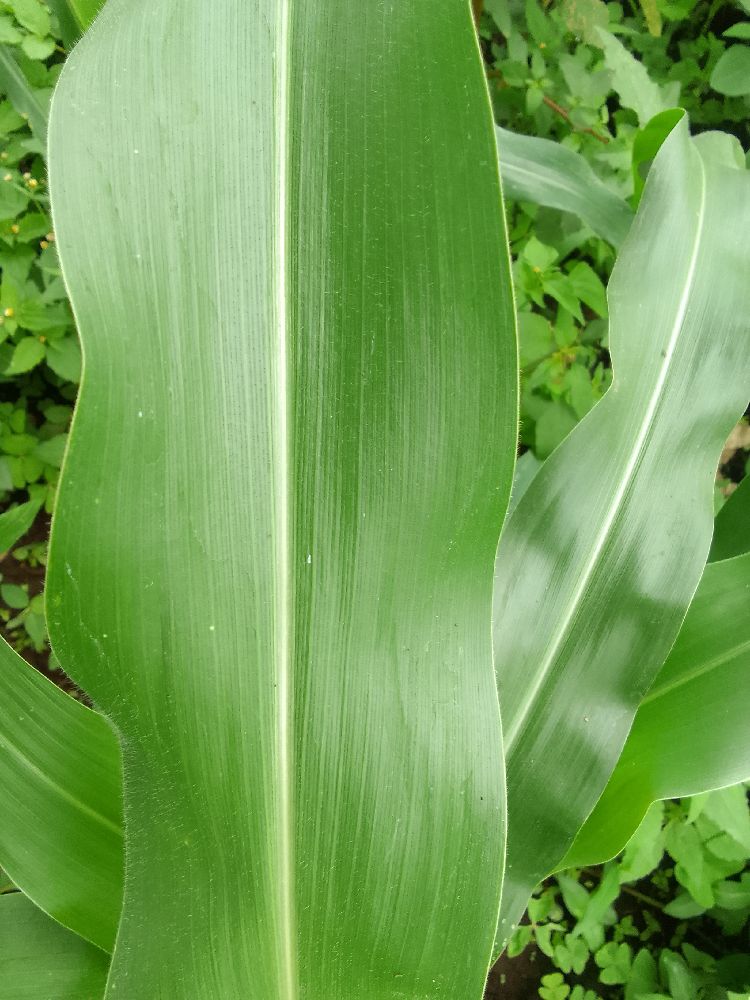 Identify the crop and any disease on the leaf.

maize, healthy
